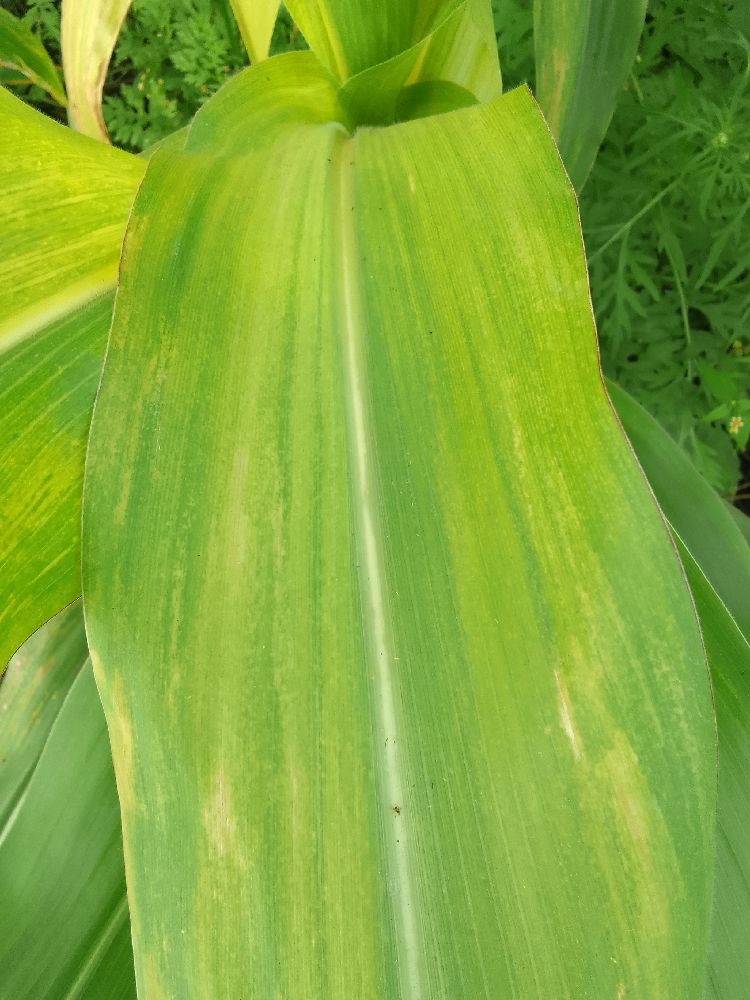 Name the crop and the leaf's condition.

maize, maize lethal necrosis
